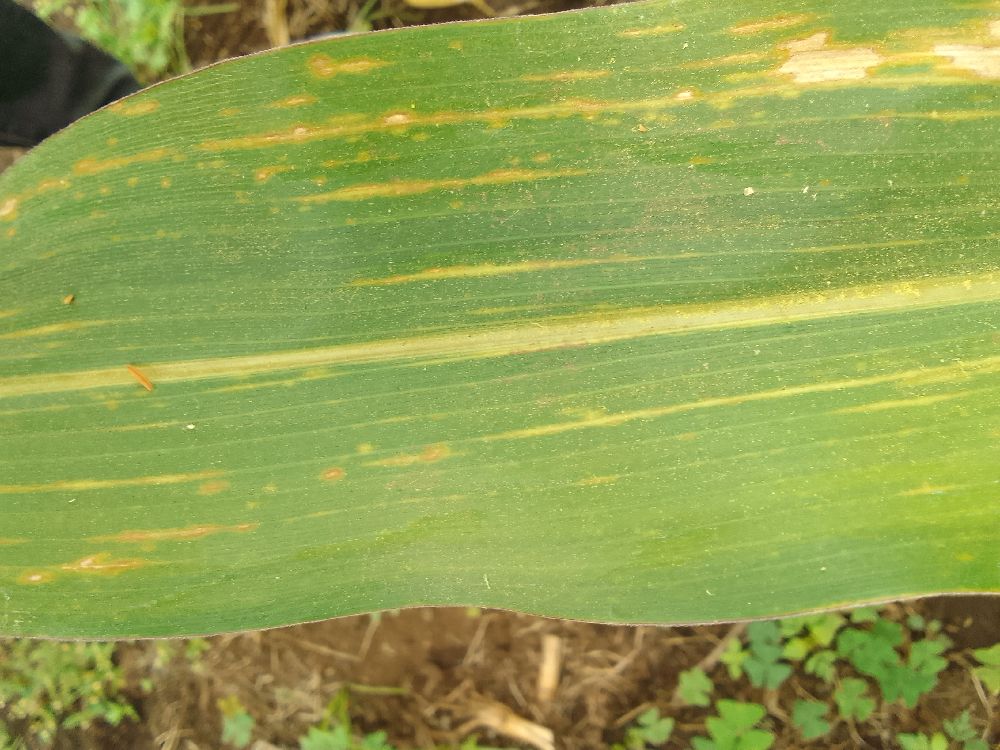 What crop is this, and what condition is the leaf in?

maize, maize lethal necrosis
